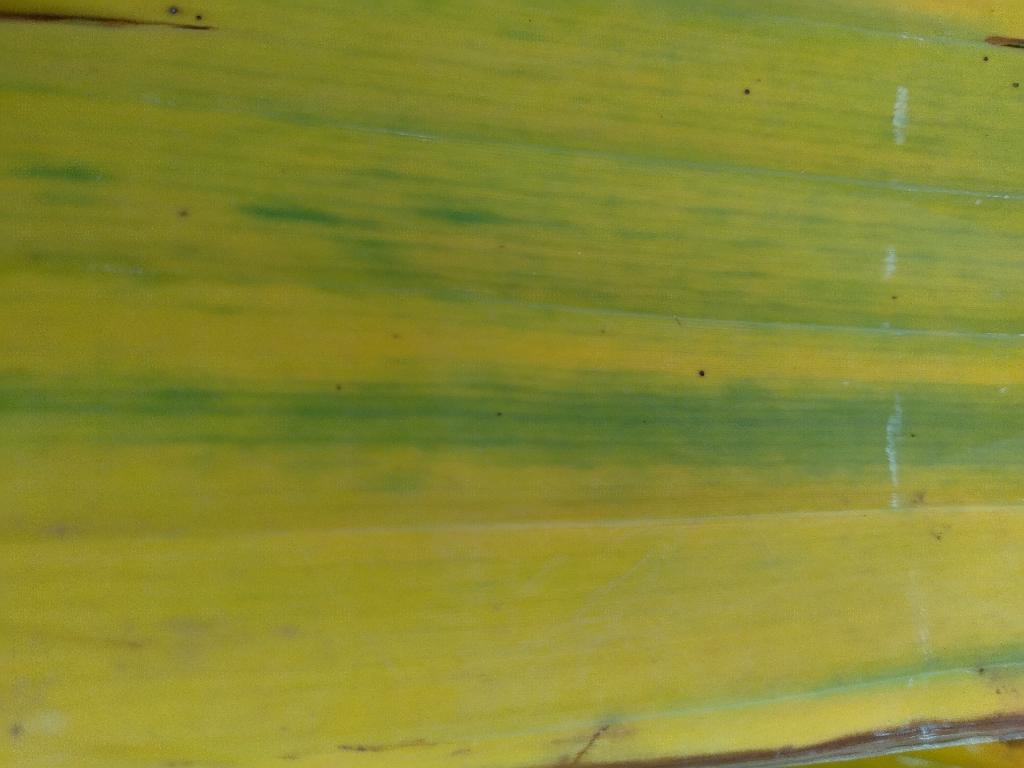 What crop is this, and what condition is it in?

banana, fusarium wilt race 1
